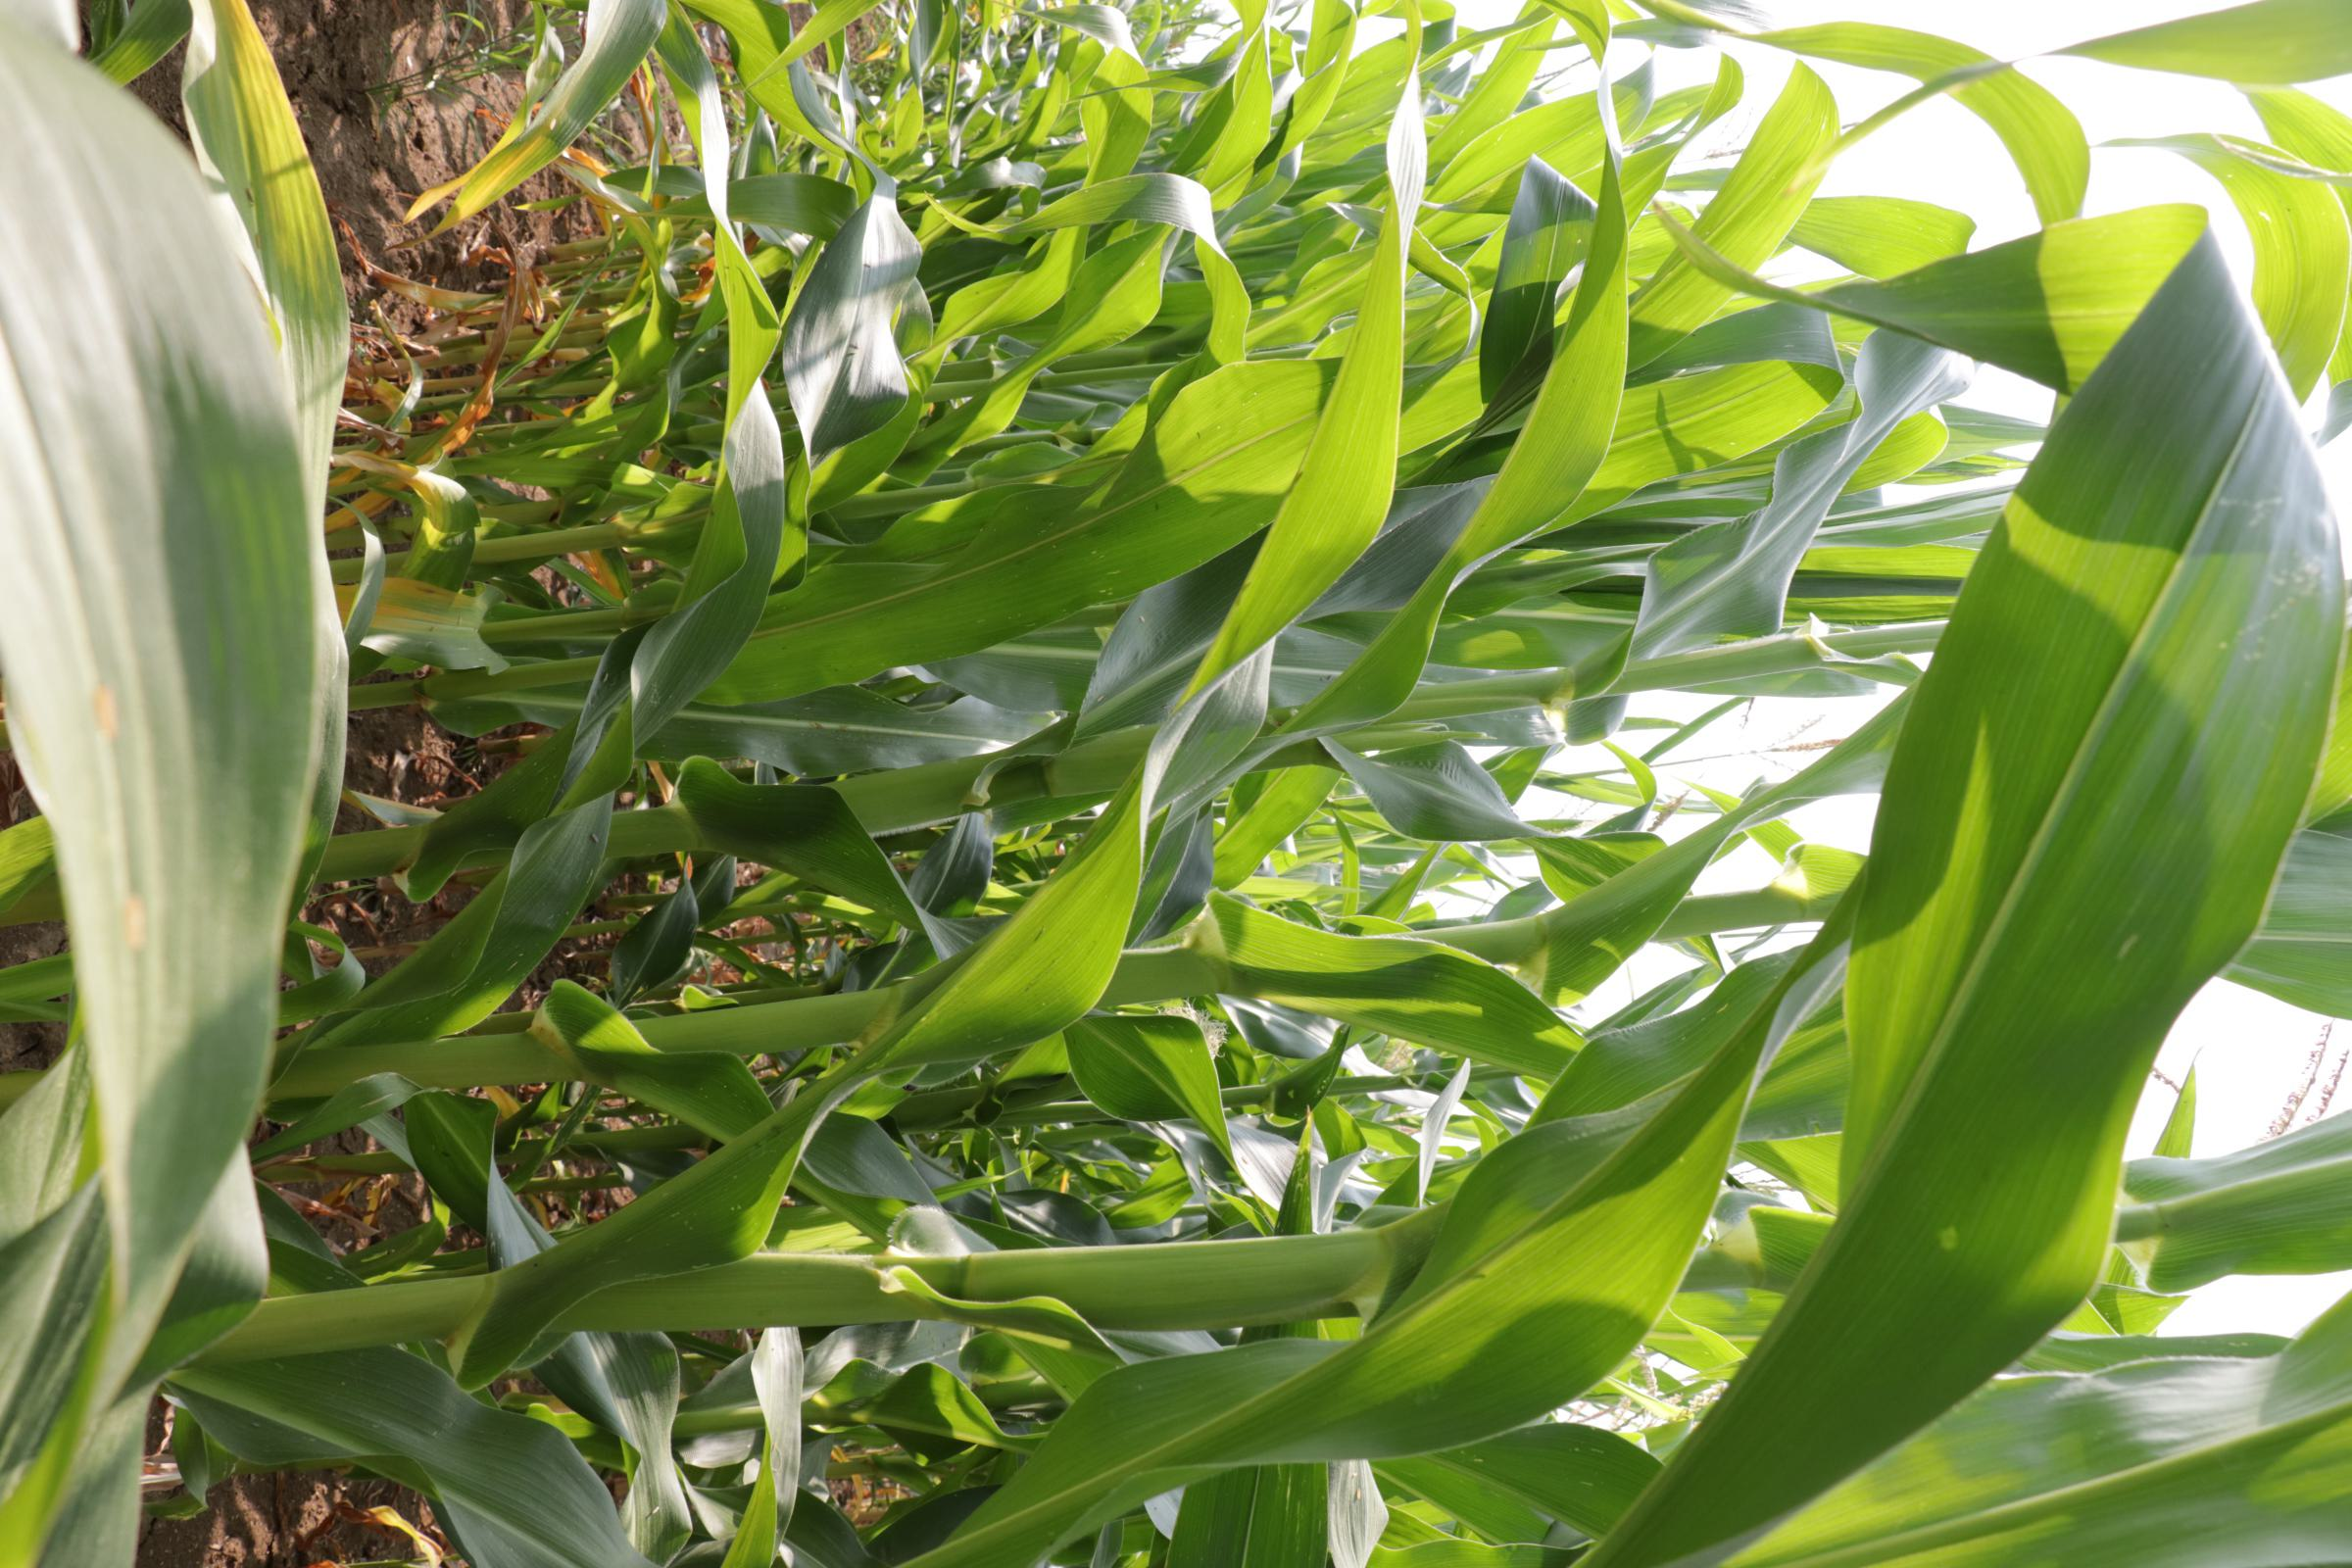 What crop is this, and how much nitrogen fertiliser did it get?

maize, no added nitrogen
